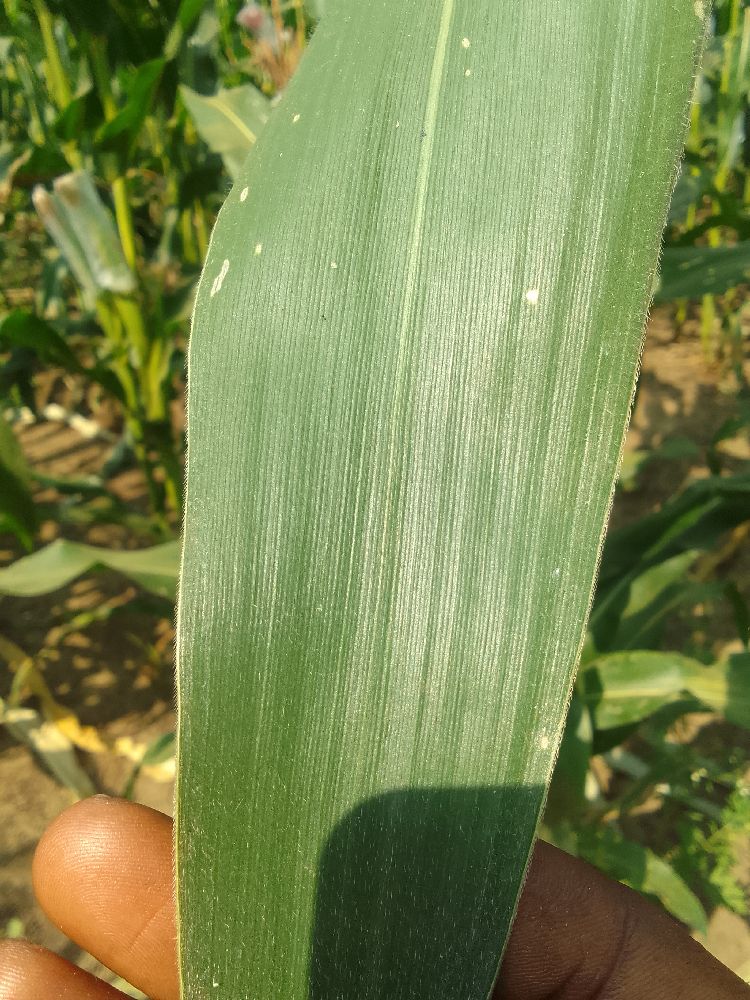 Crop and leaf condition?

maize, healthy
